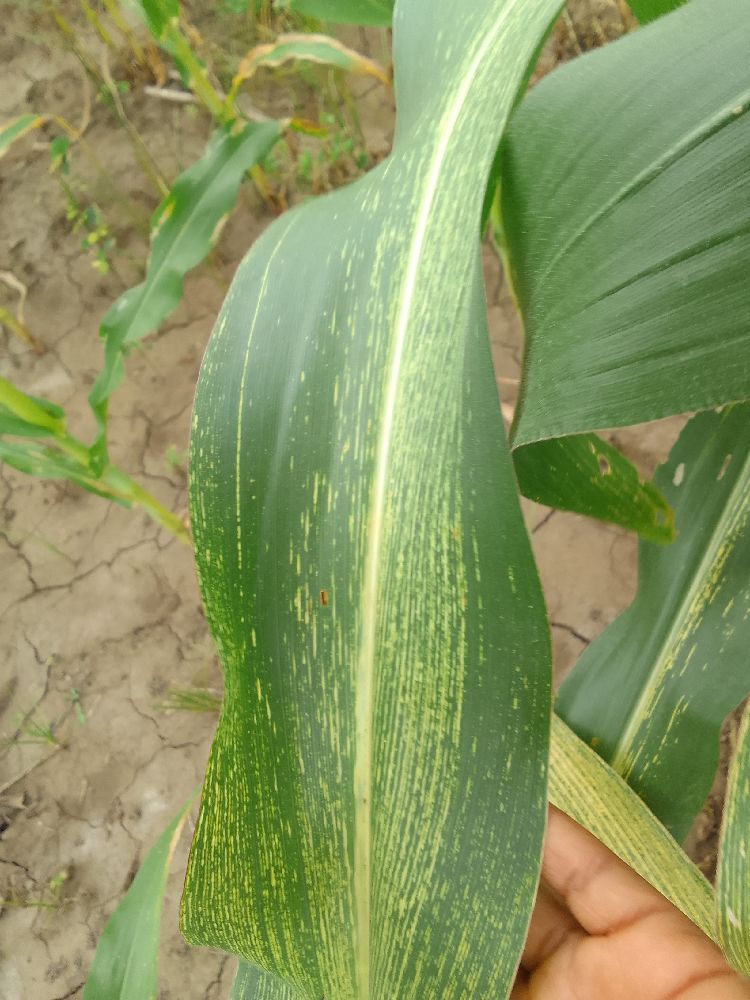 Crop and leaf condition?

maize, maize streak virus
